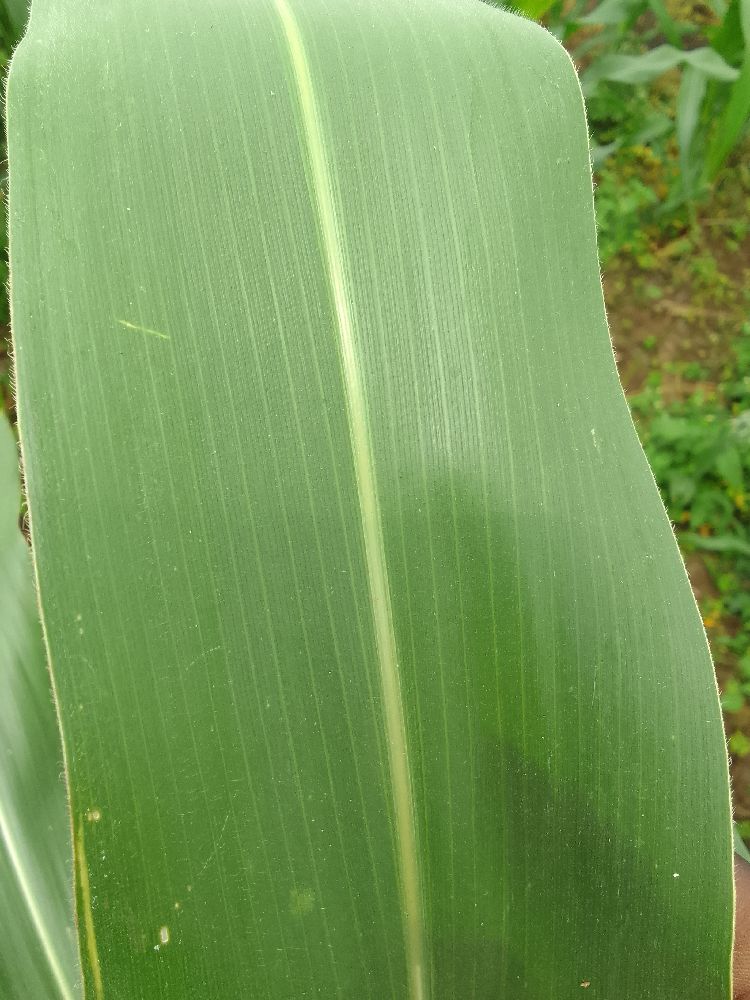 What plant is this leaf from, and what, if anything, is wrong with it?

maize, healthy
